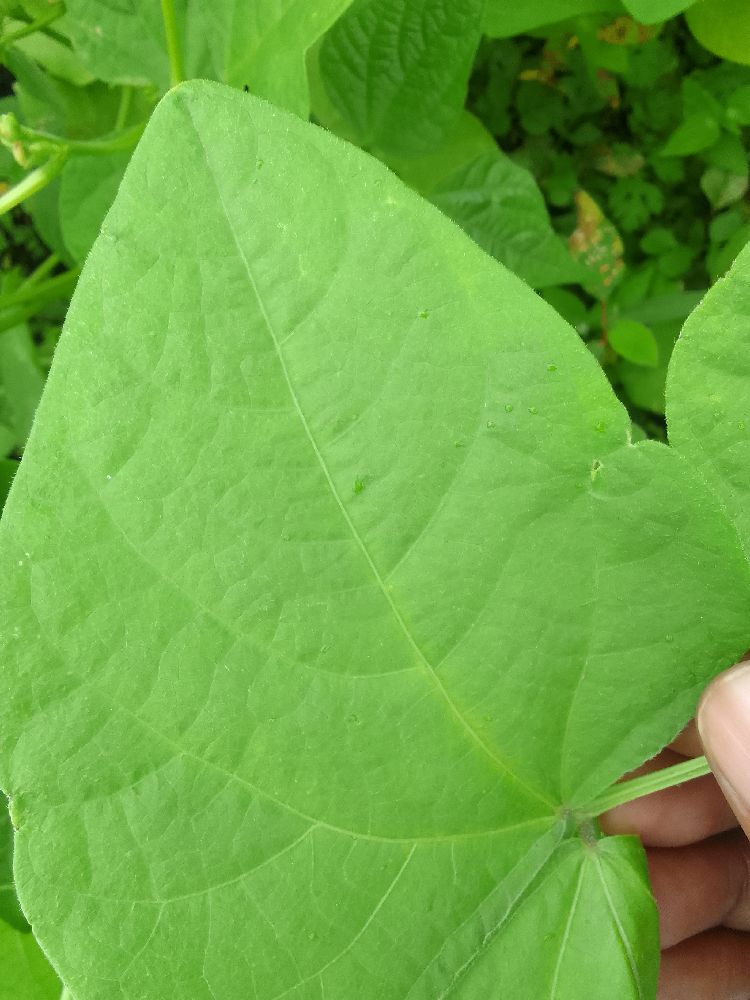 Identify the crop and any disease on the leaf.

common bean, healthy
